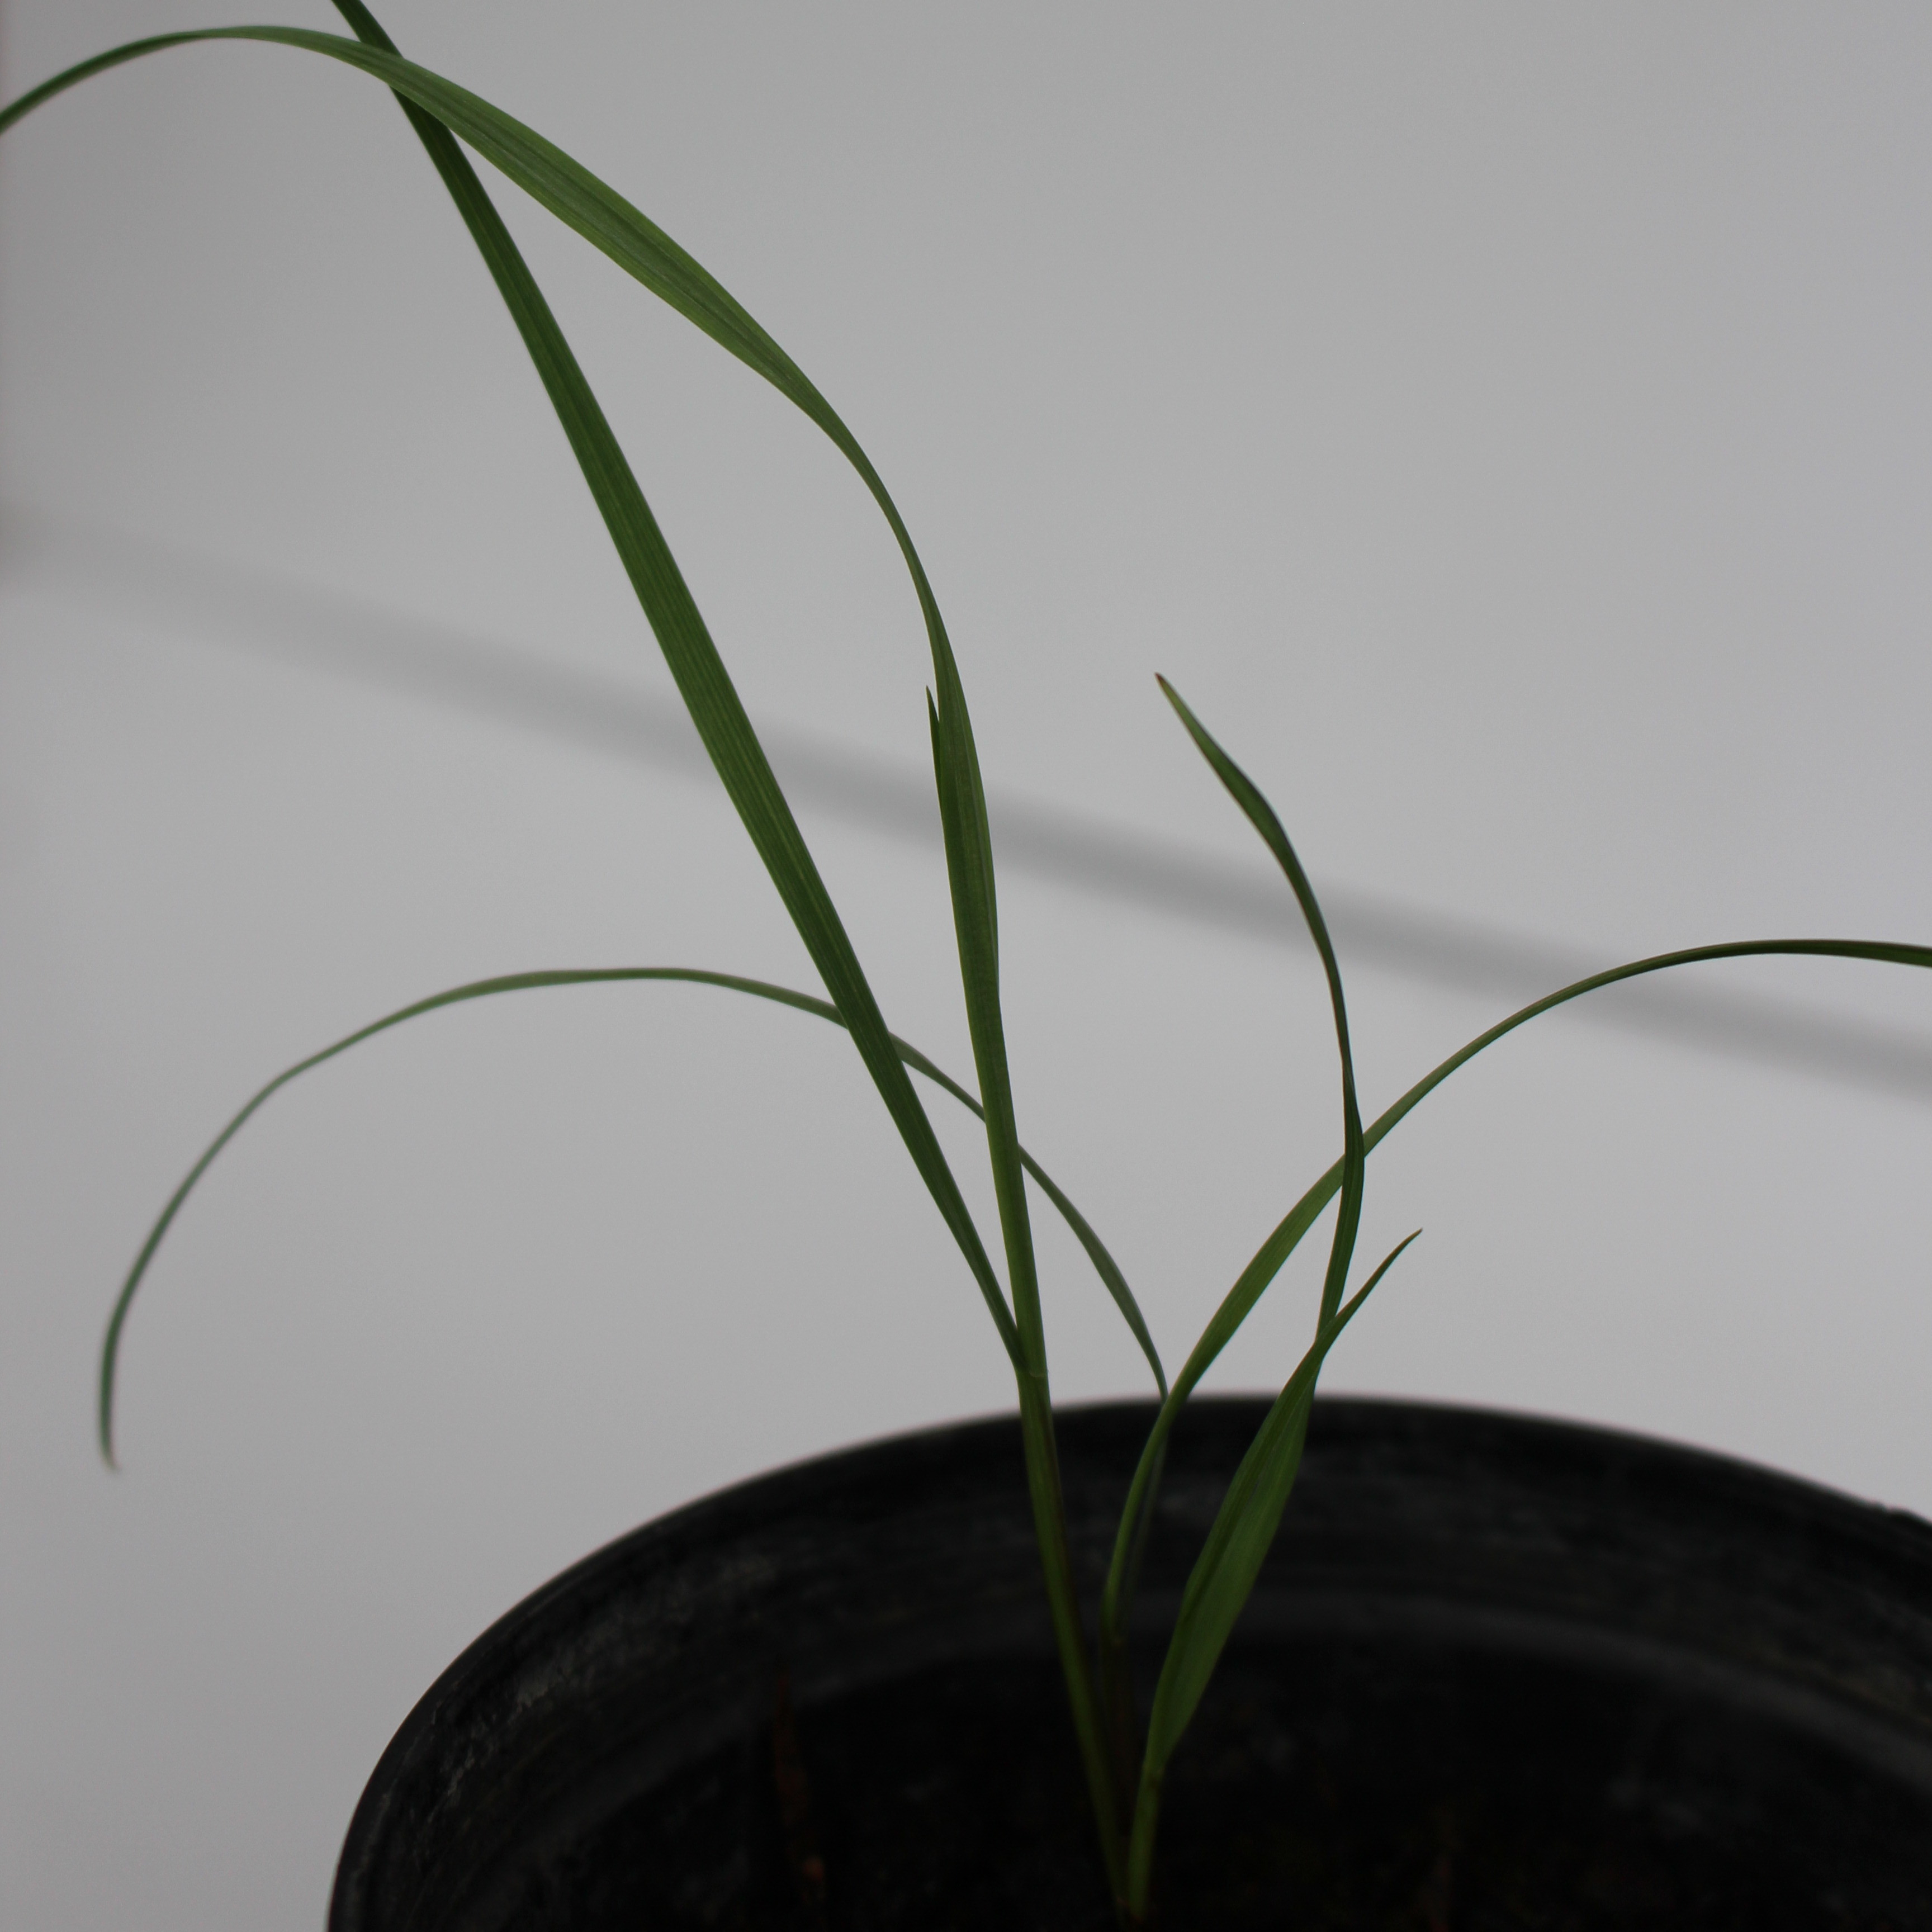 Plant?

Lolium multiflorum
